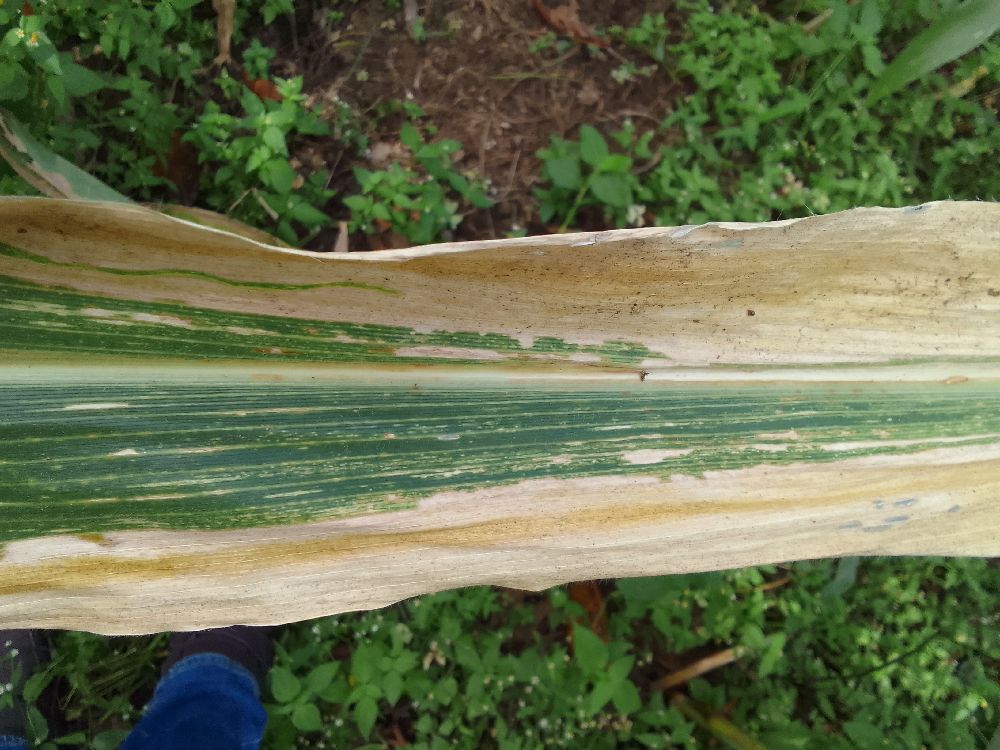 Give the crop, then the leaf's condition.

maize, maize lethal necrosis
